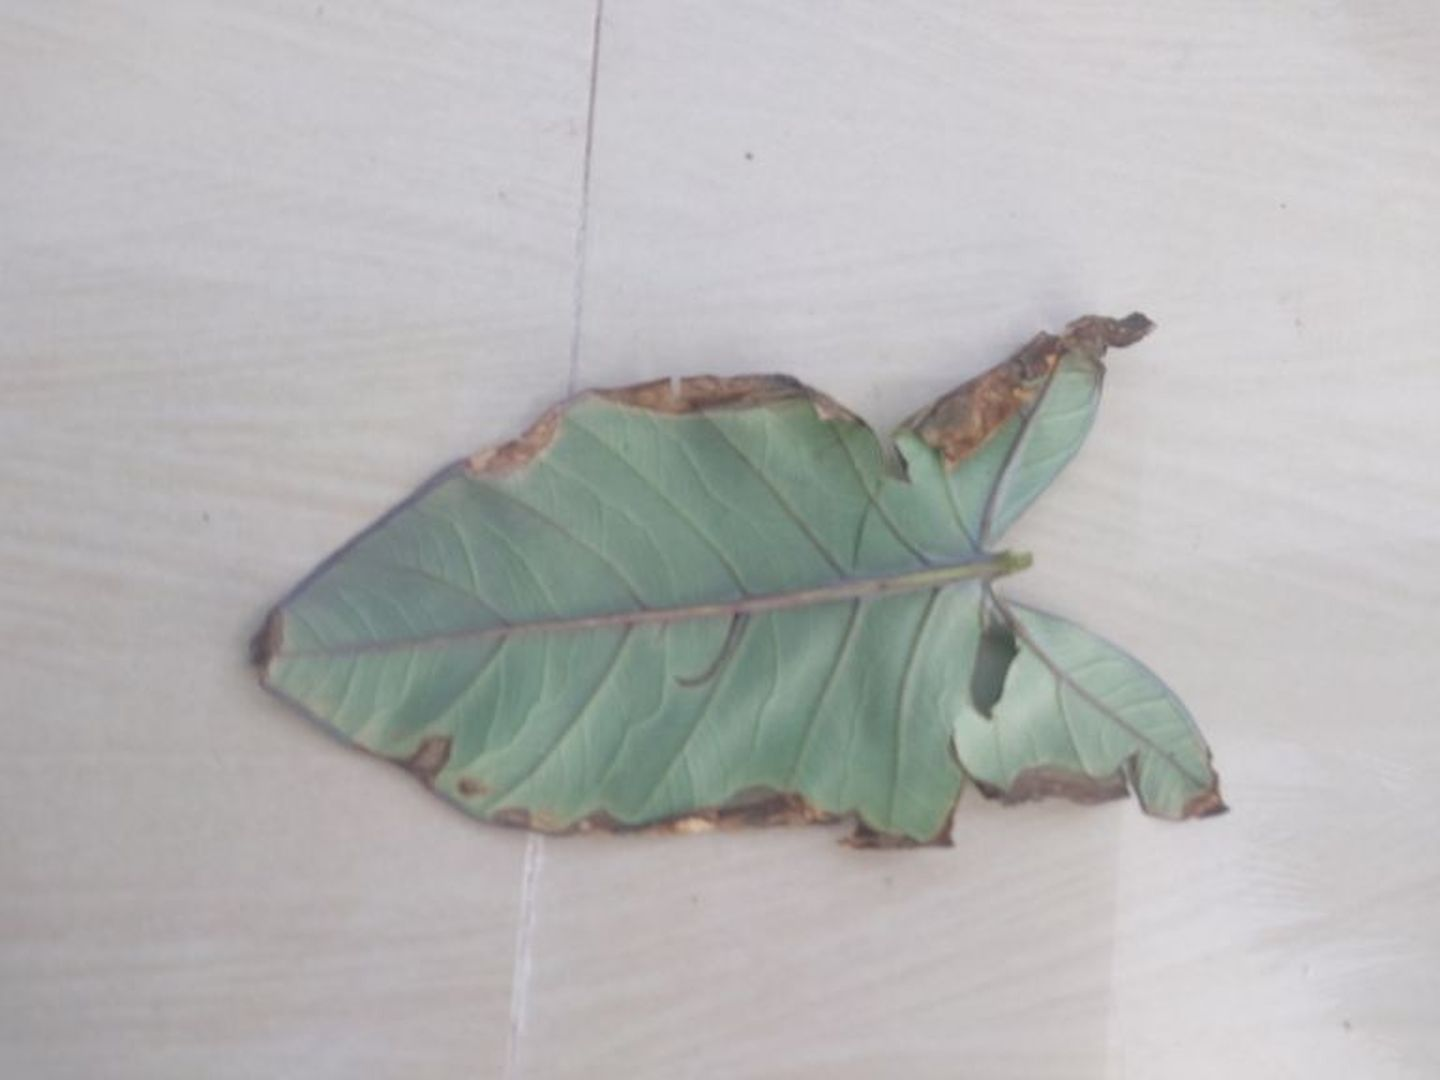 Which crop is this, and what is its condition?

taro, leaf blight
